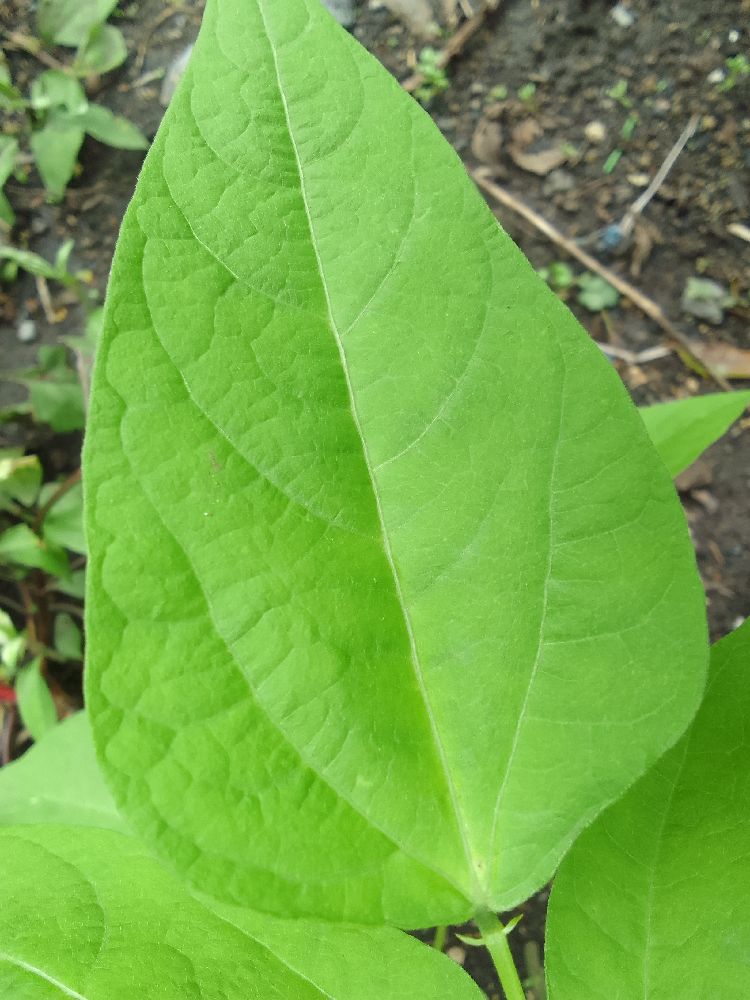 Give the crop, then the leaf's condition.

common bean, healthy
